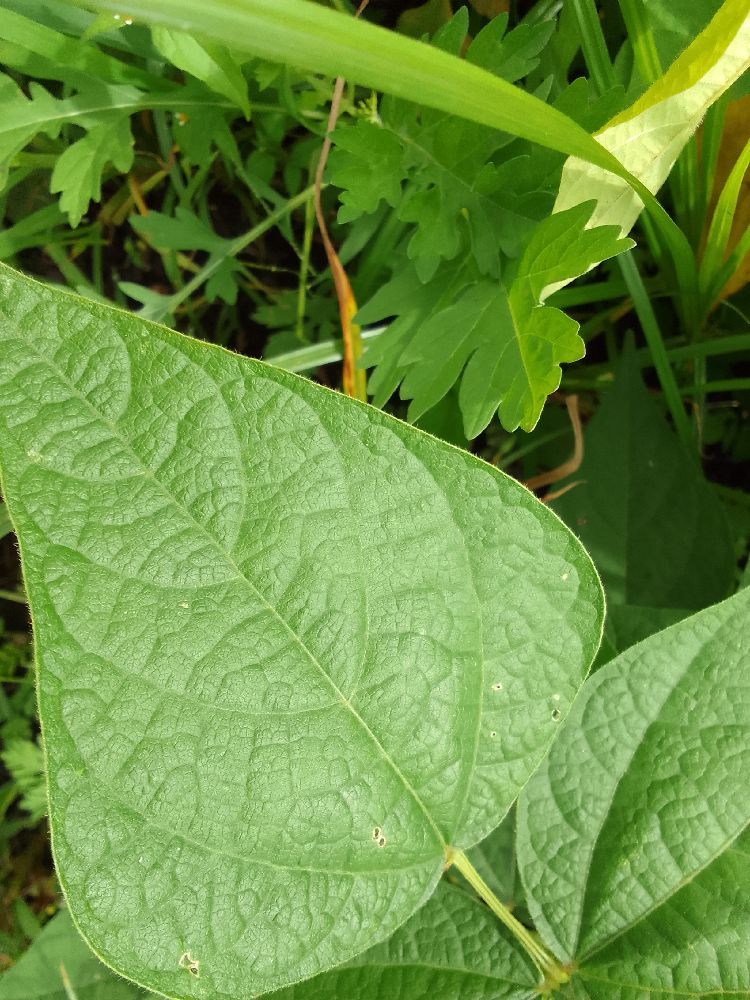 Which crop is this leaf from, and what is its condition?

common bean, healthy
